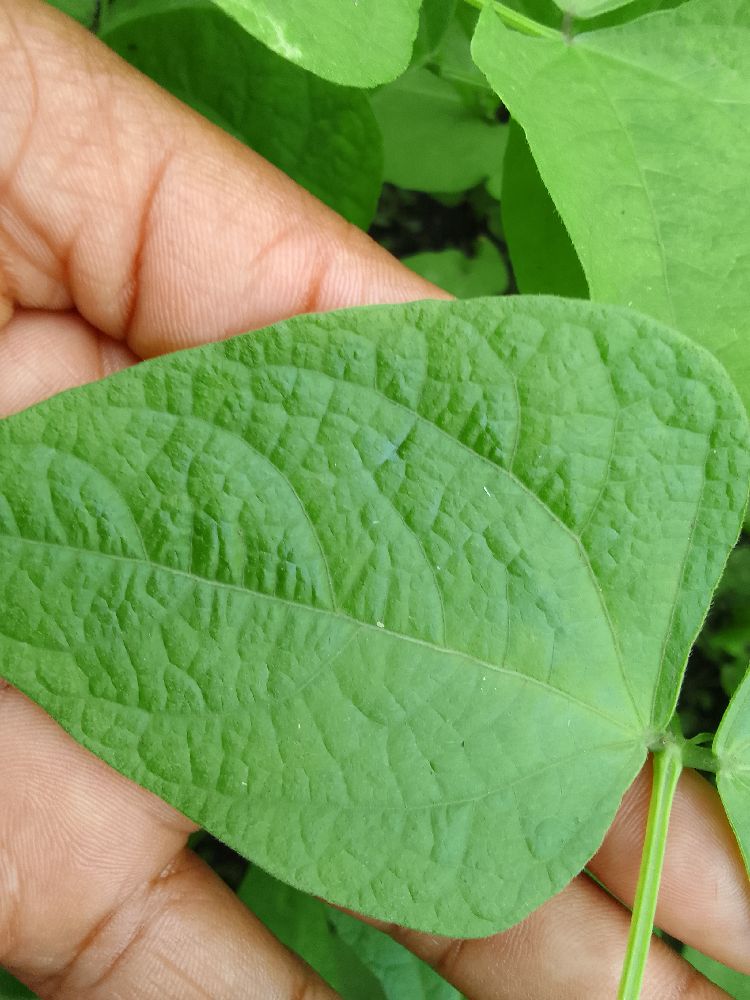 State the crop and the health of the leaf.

common bean, healthy
